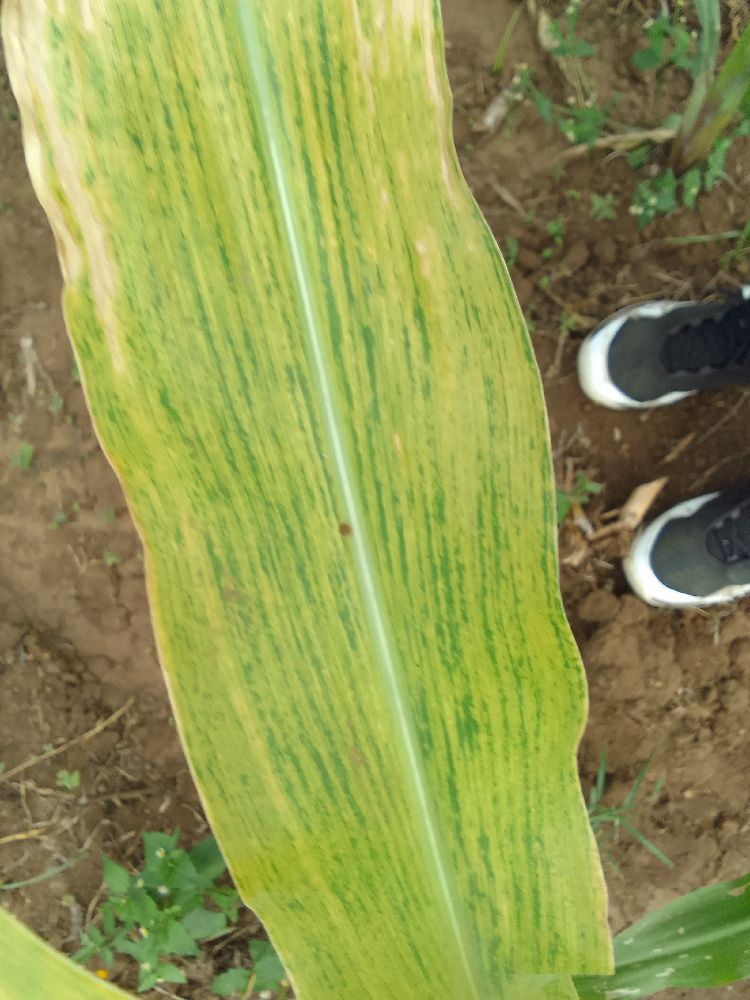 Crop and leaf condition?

maize, maize lethal necrosis
